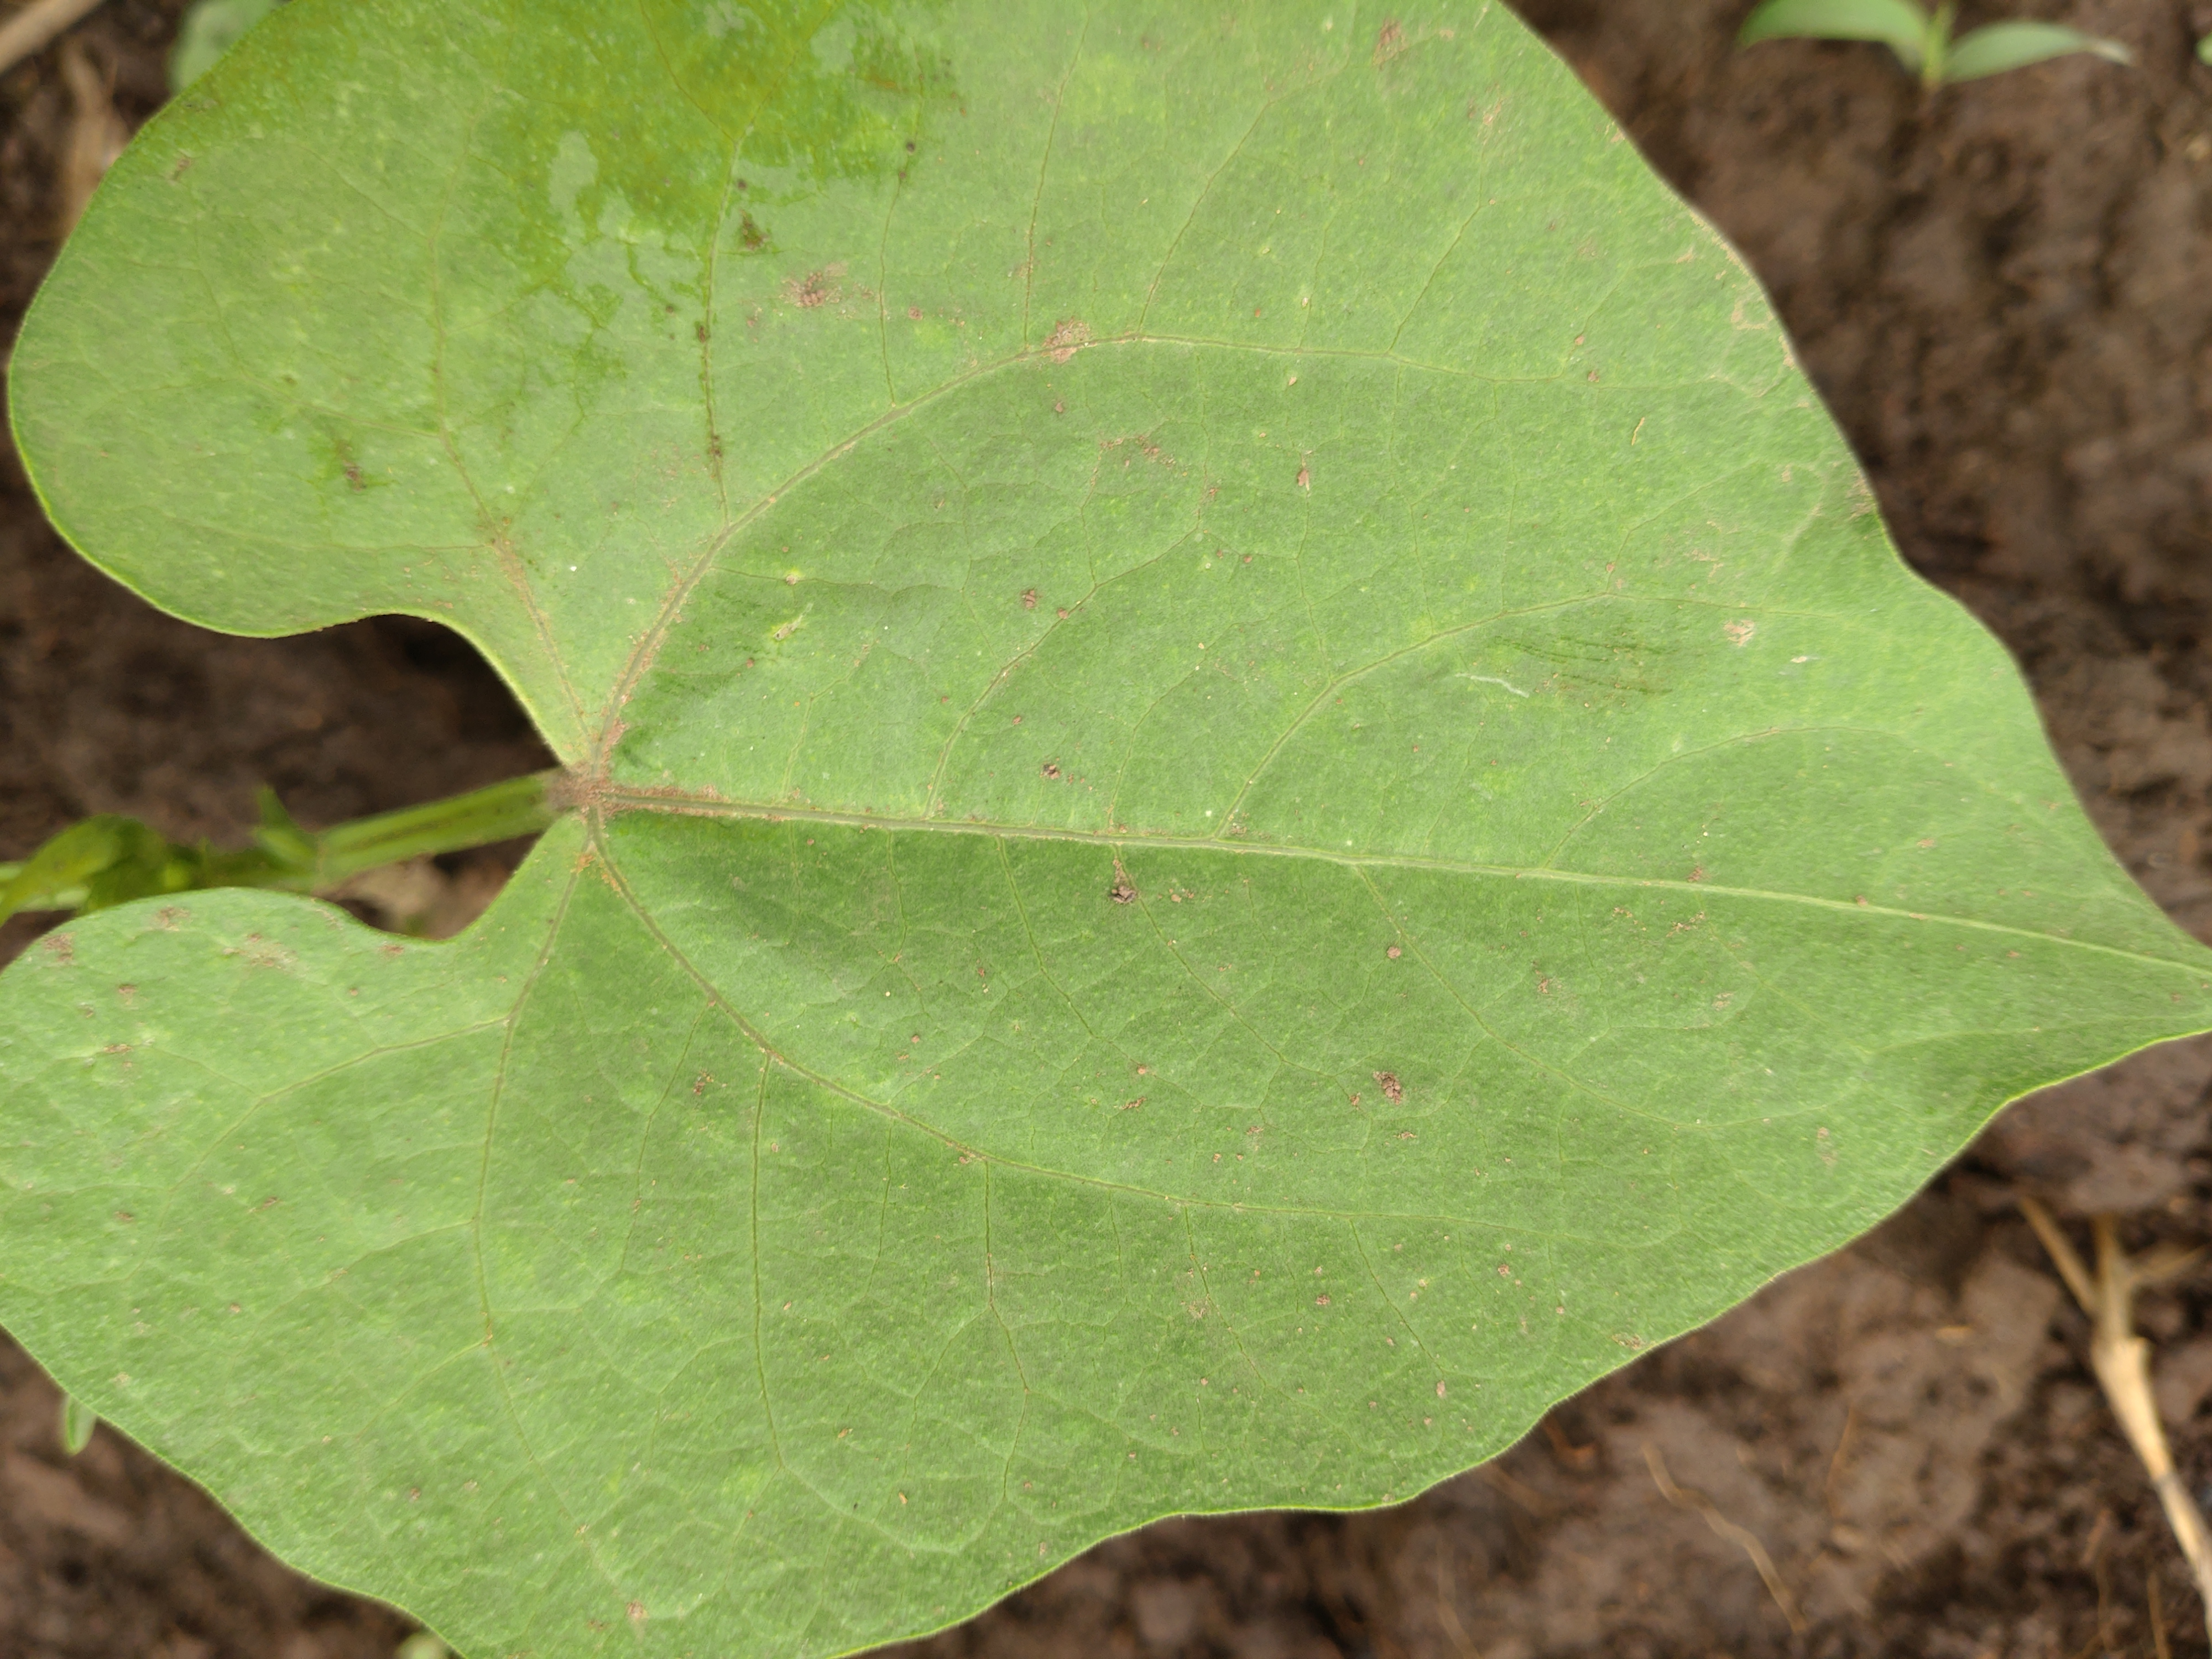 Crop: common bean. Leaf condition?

healthy
